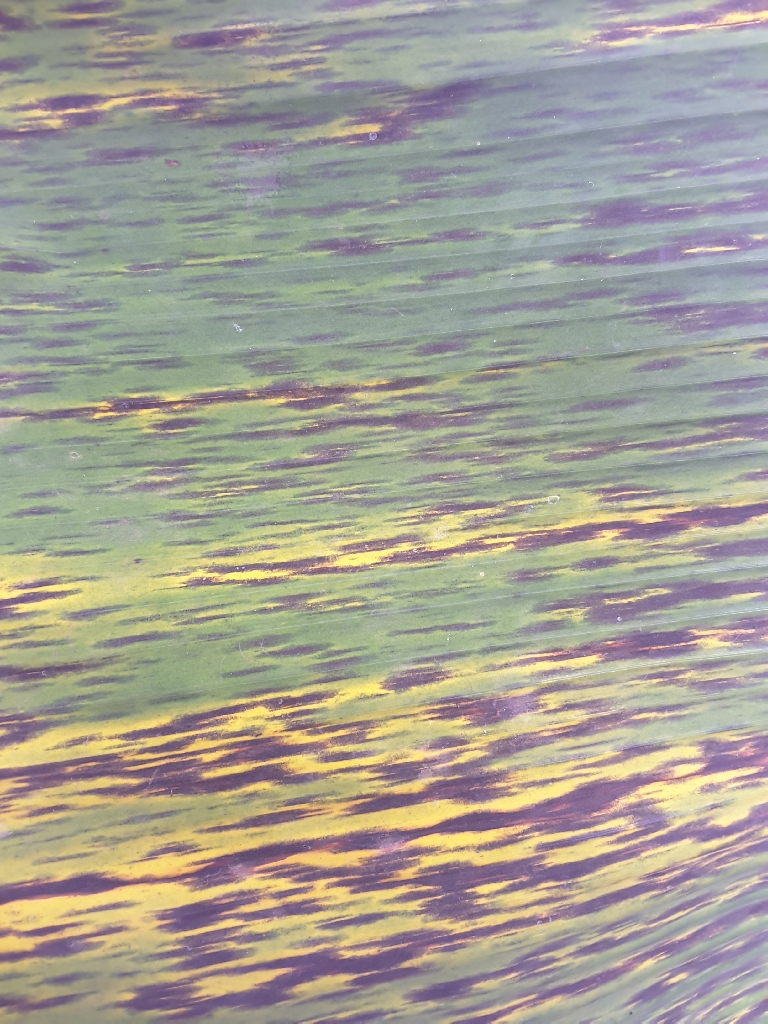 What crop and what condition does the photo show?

banana, black sigatoka
